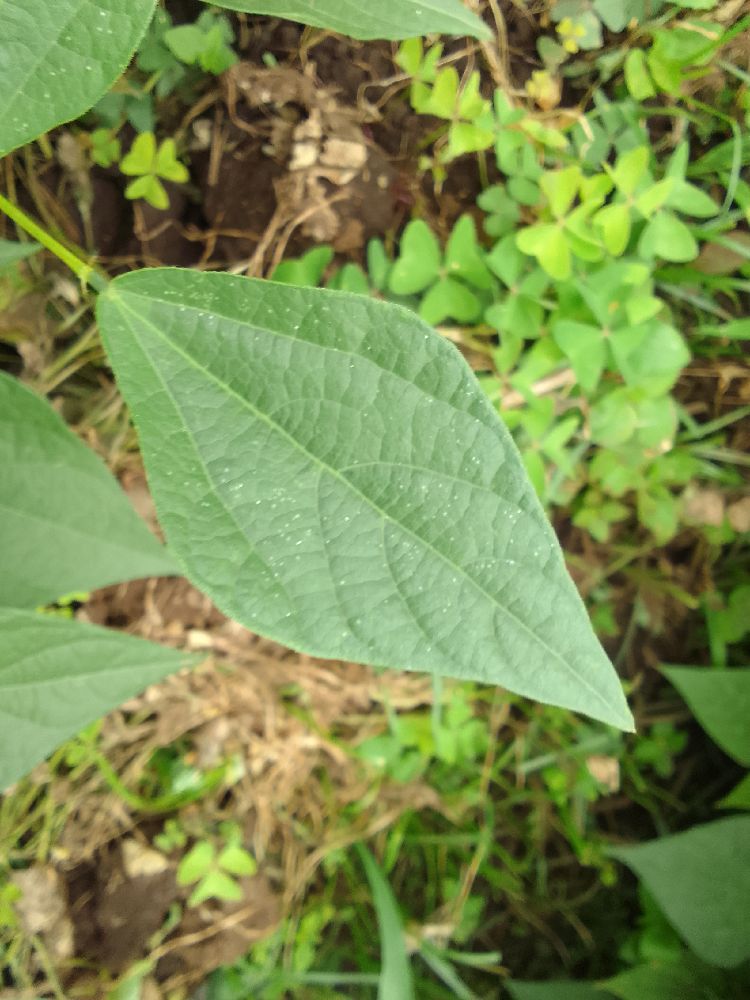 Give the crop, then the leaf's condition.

common bean, healthy
